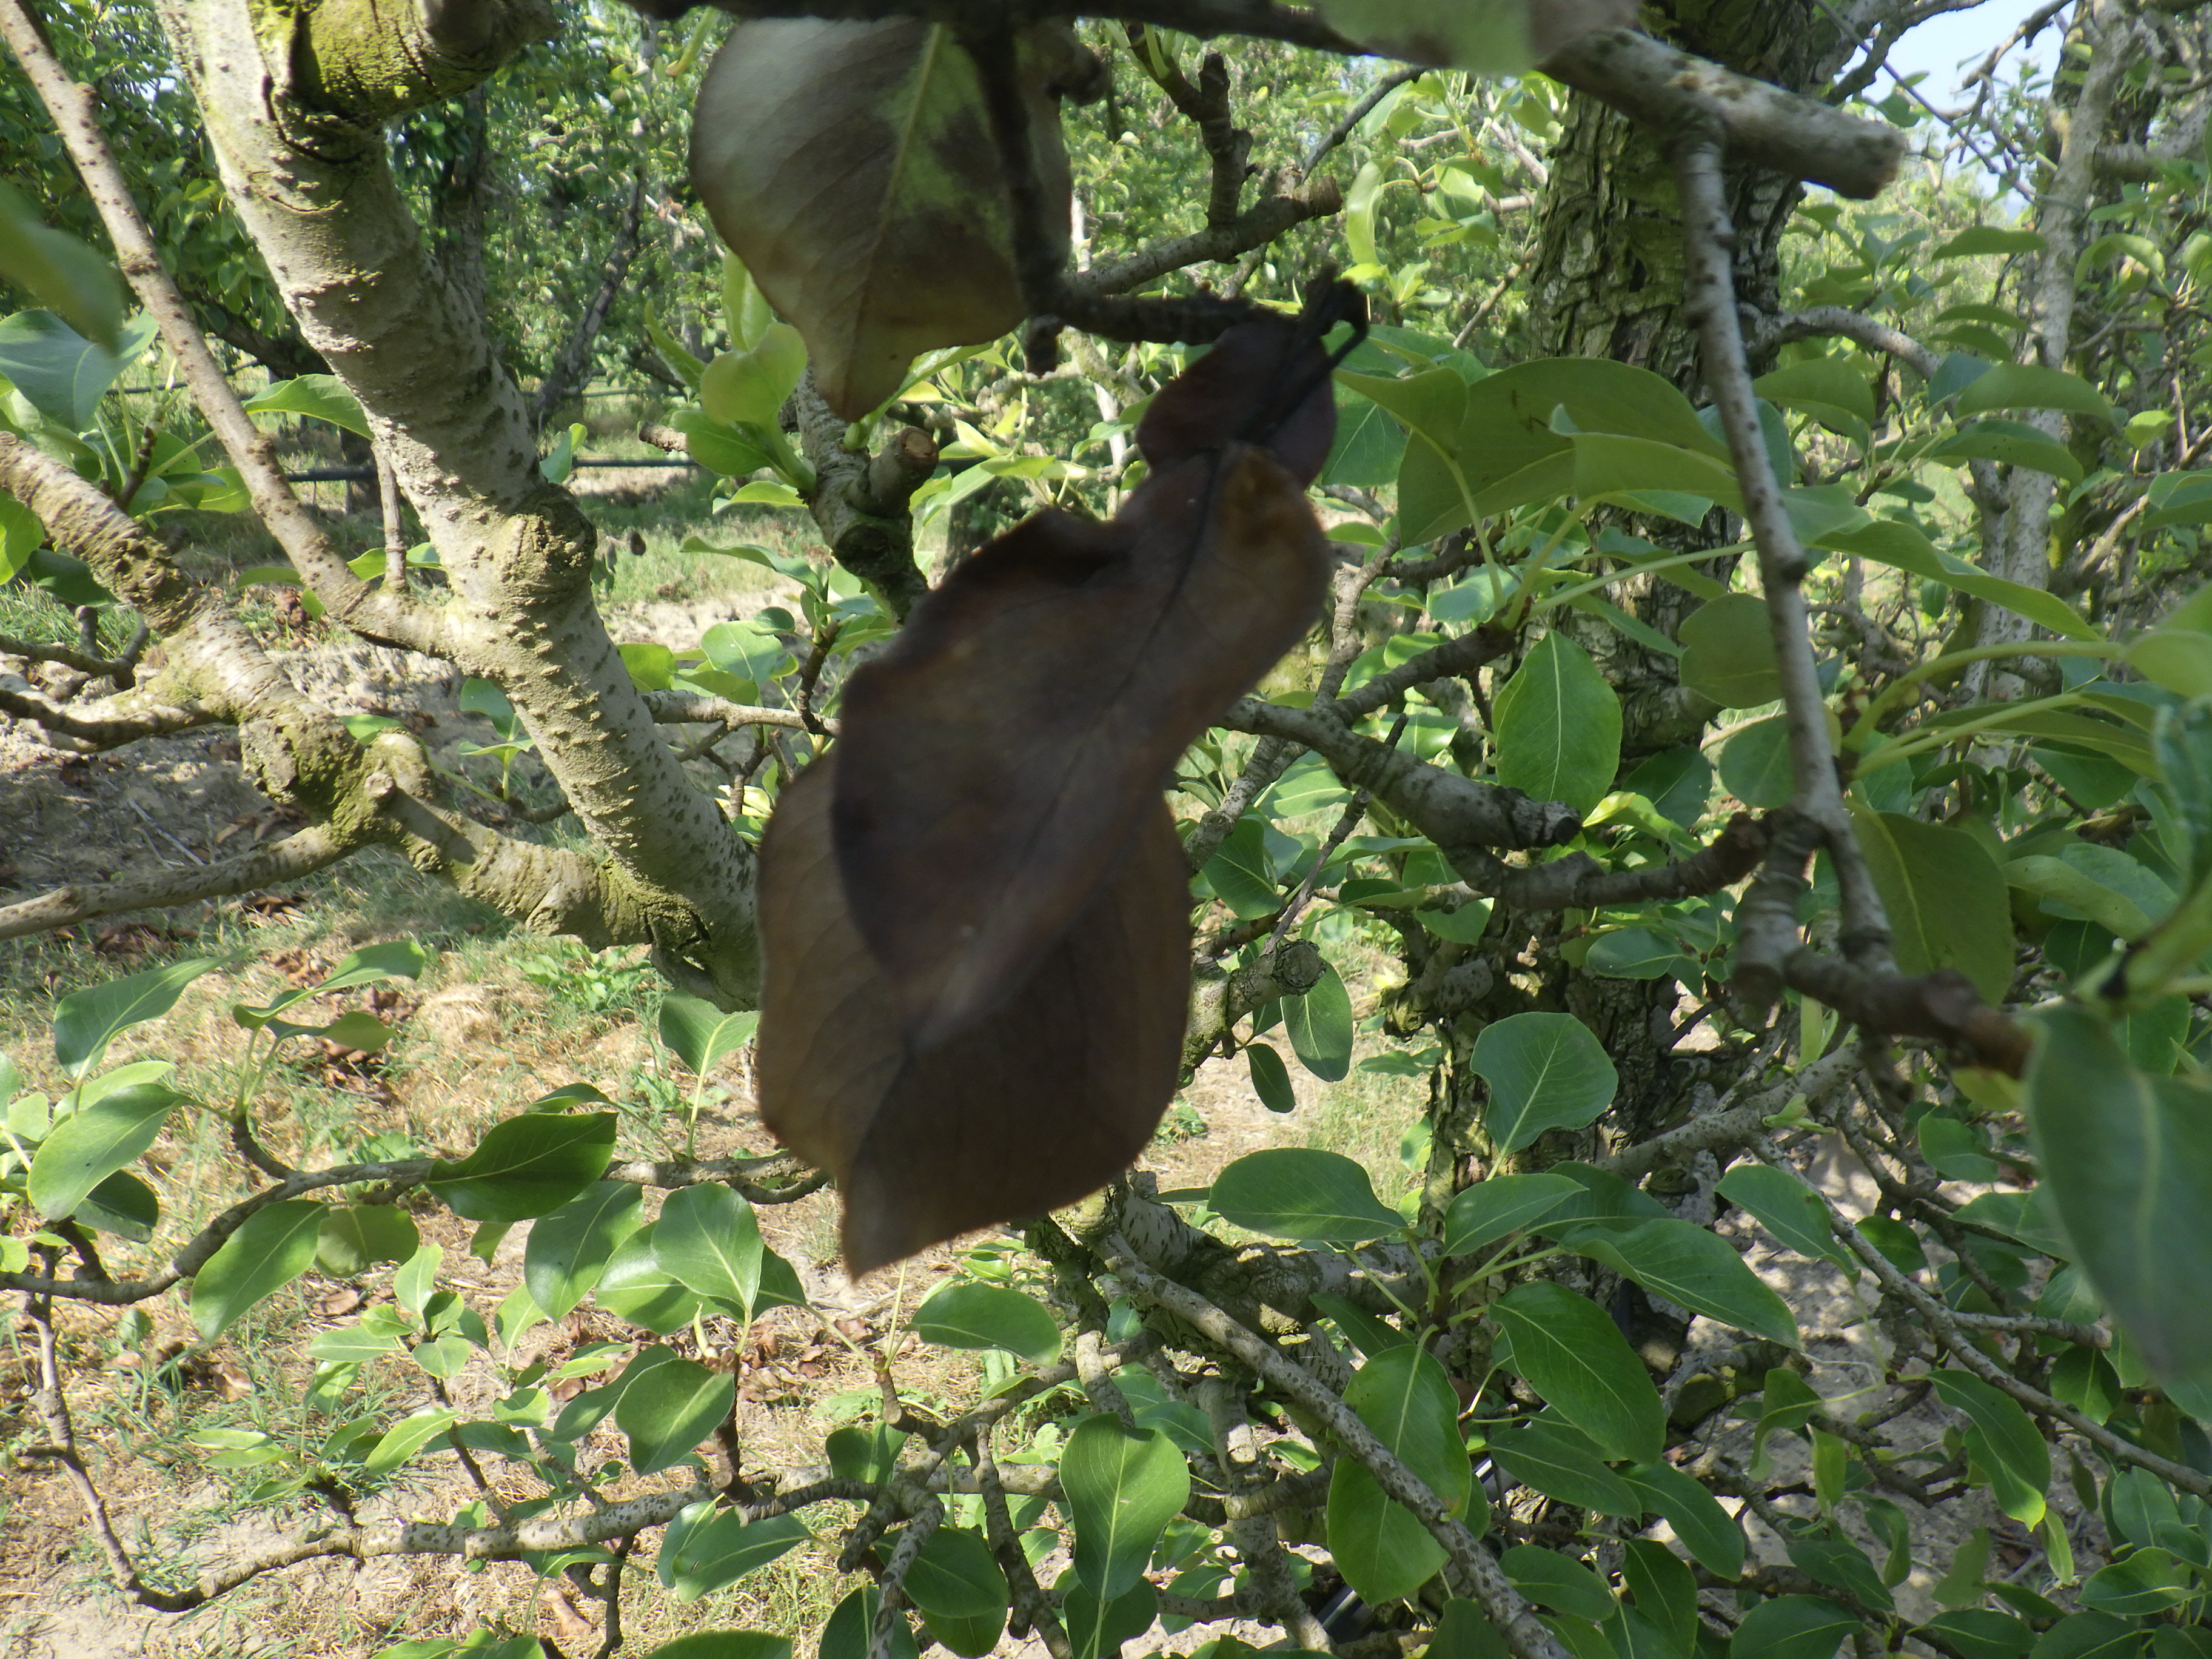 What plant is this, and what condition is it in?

pear, fire blight
